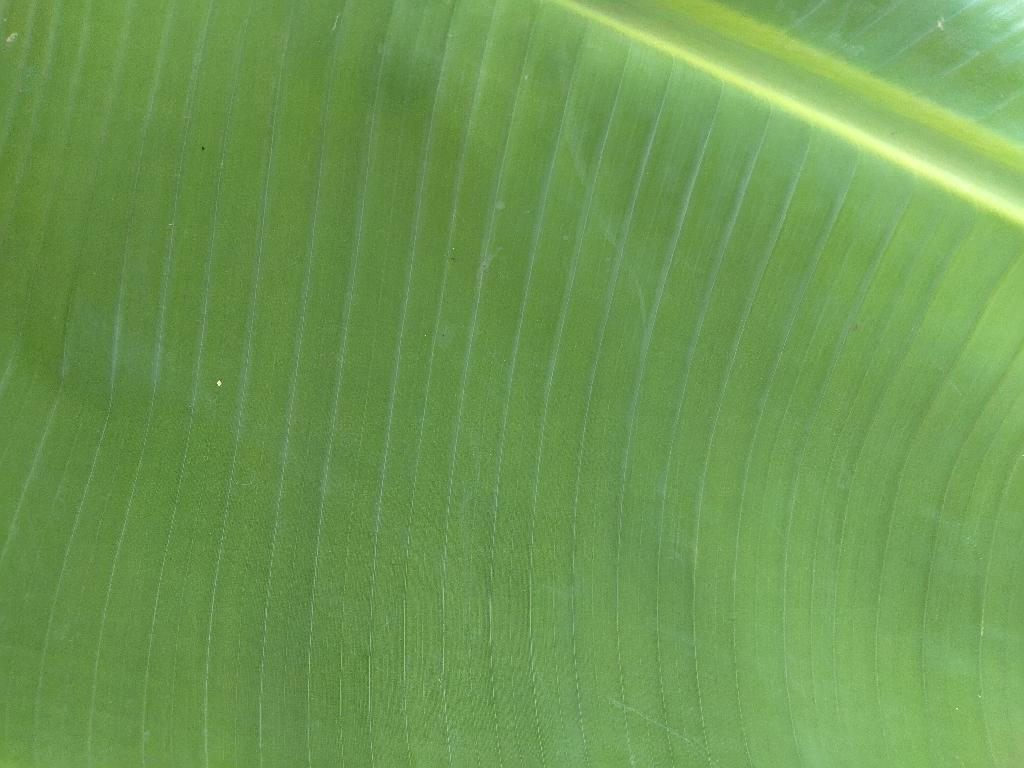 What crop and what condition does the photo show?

banana, healthy
